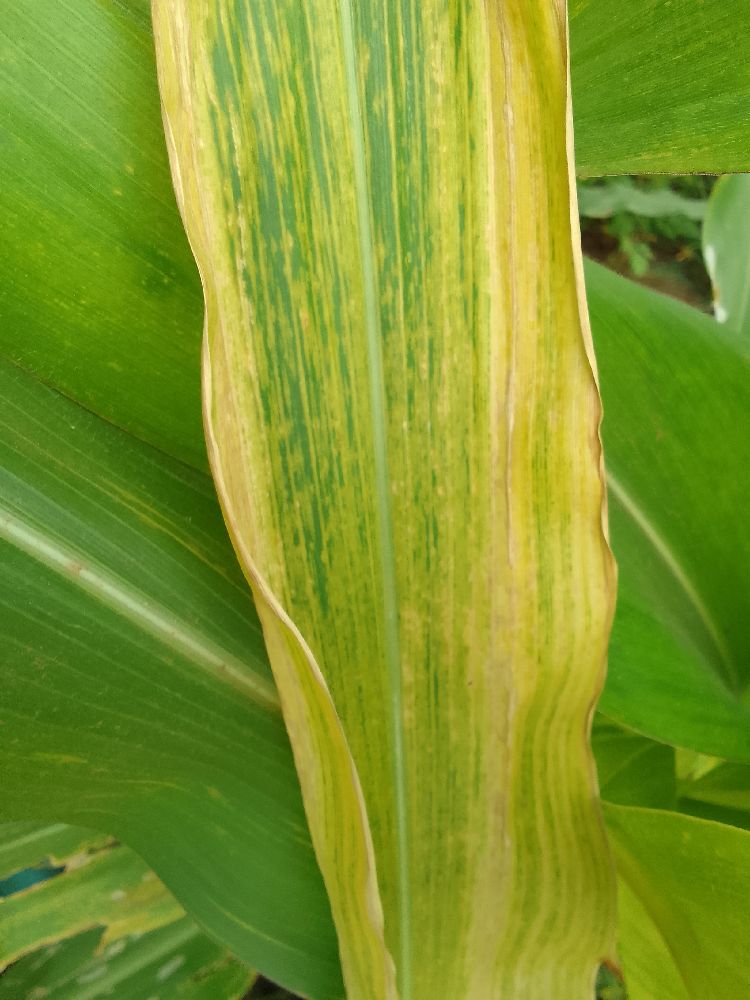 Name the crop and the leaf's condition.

maize, maize lethal necrosis
